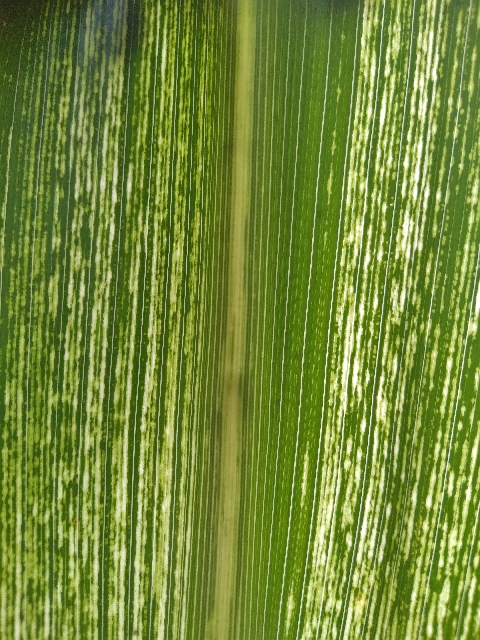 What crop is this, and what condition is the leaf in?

maize, maize streak virus
